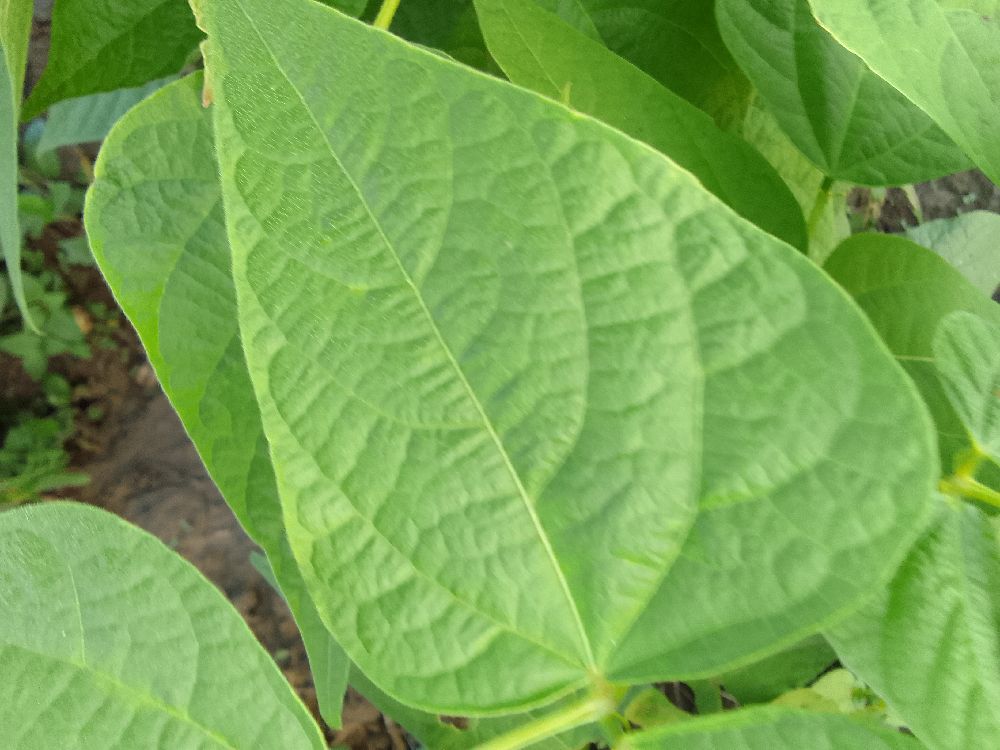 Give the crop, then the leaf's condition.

common bean, healthy
